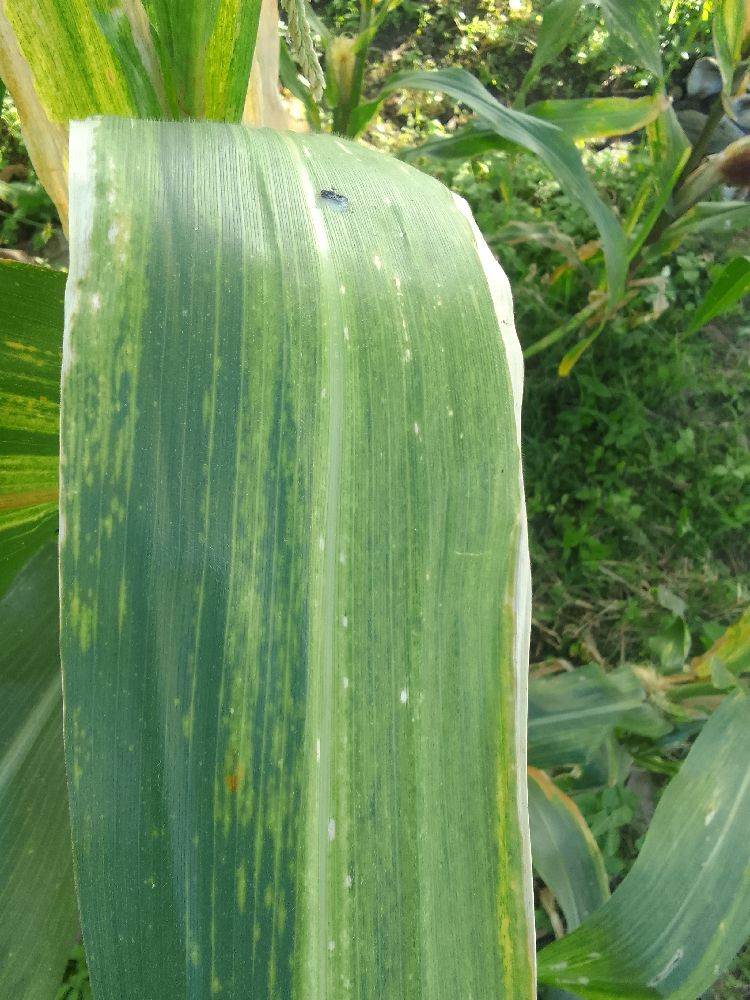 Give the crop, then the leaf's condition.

maize, maize lethal necrosis
